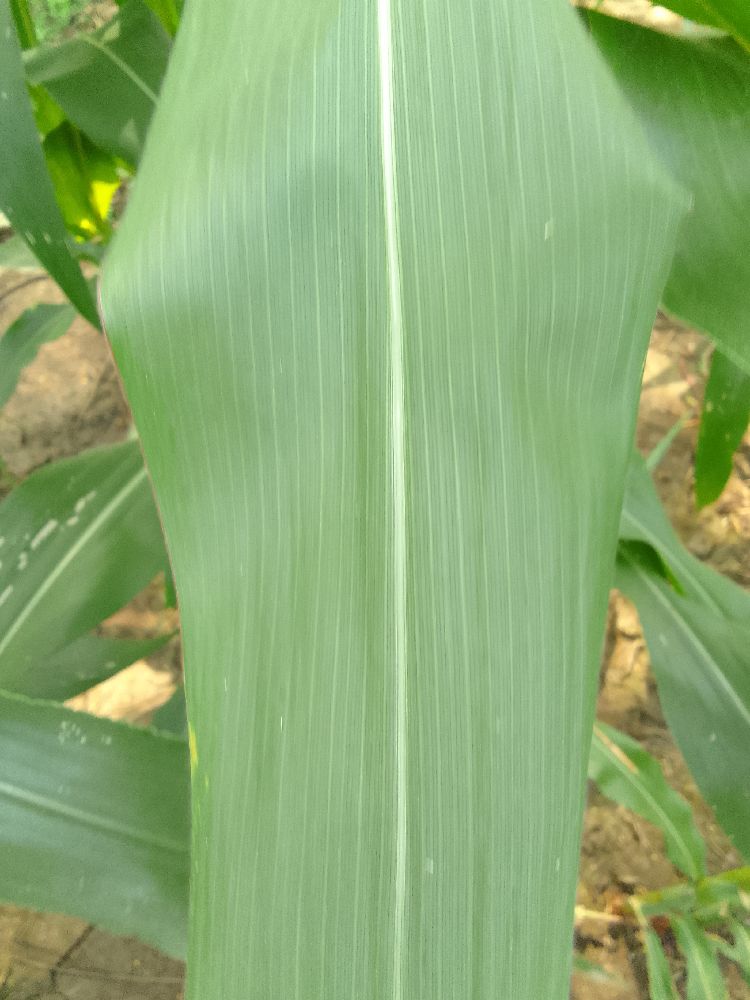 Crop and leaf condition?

maize, healthy
